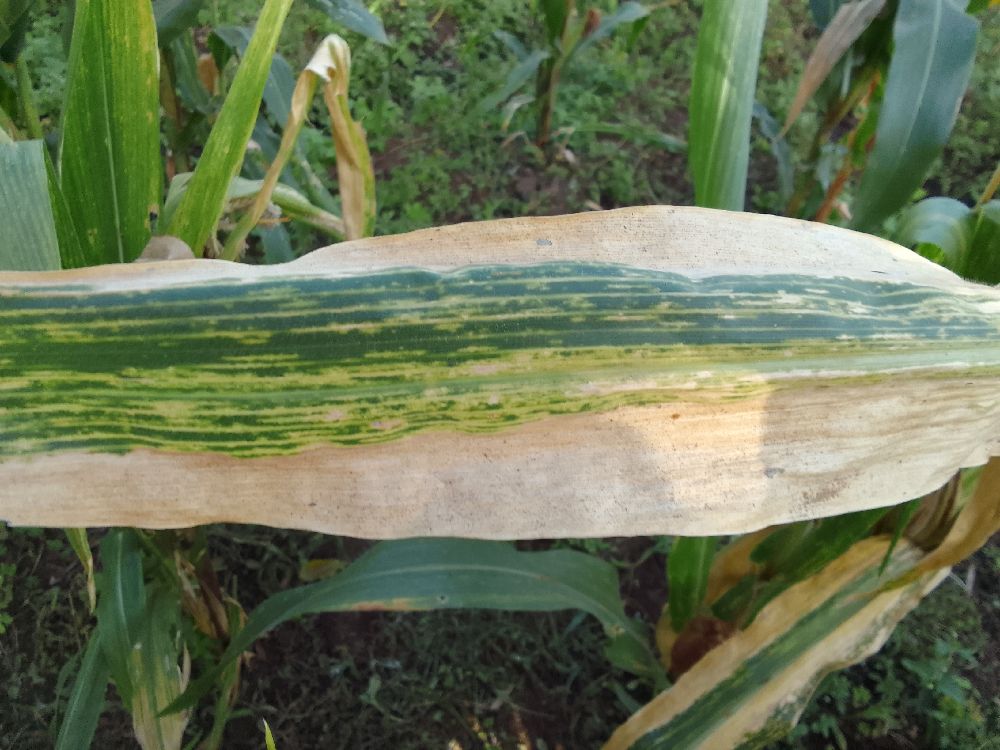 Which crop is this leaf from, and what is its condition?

maize, maize lethal necrosis
